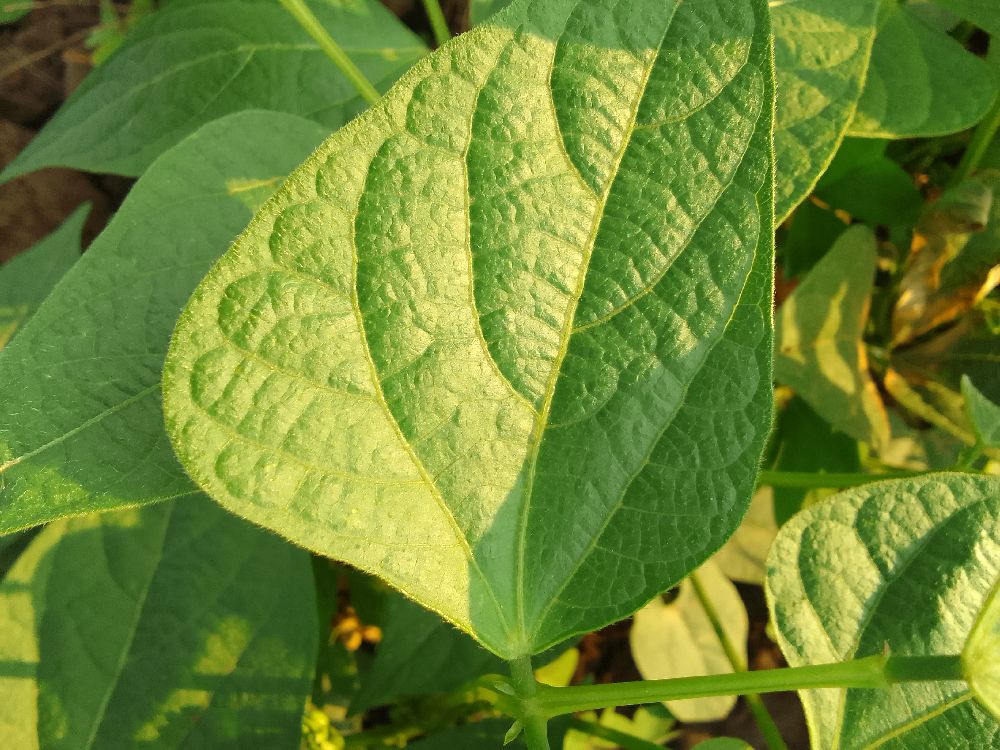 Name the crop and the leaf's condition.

common bean, healthy
